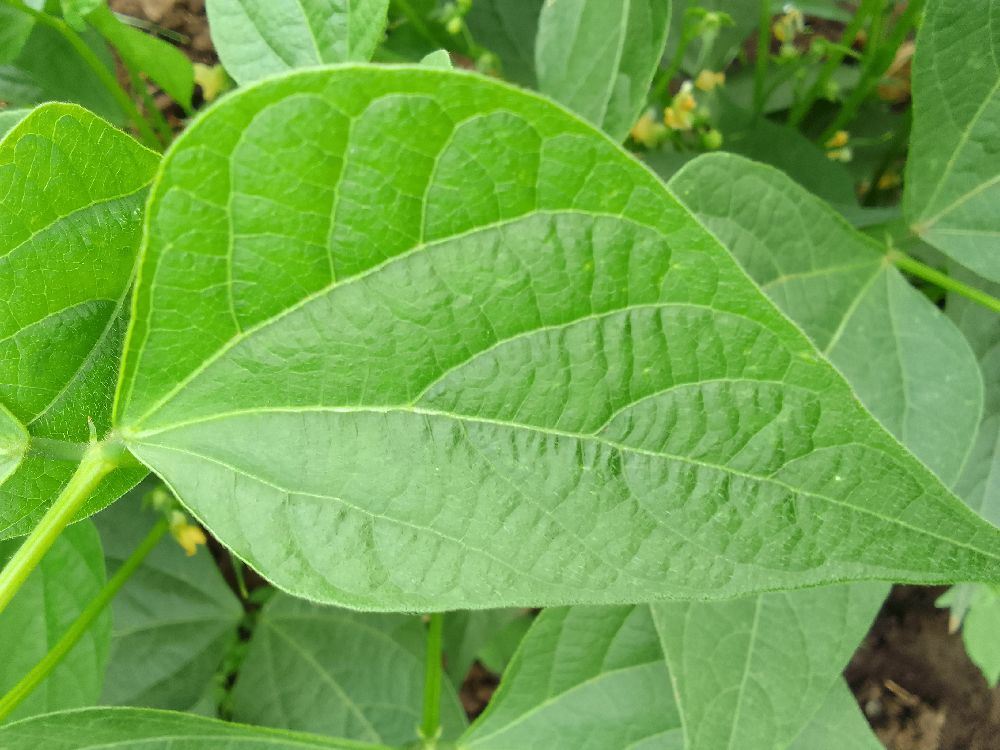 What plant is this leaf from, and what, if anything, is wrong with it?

common bean, healthy
